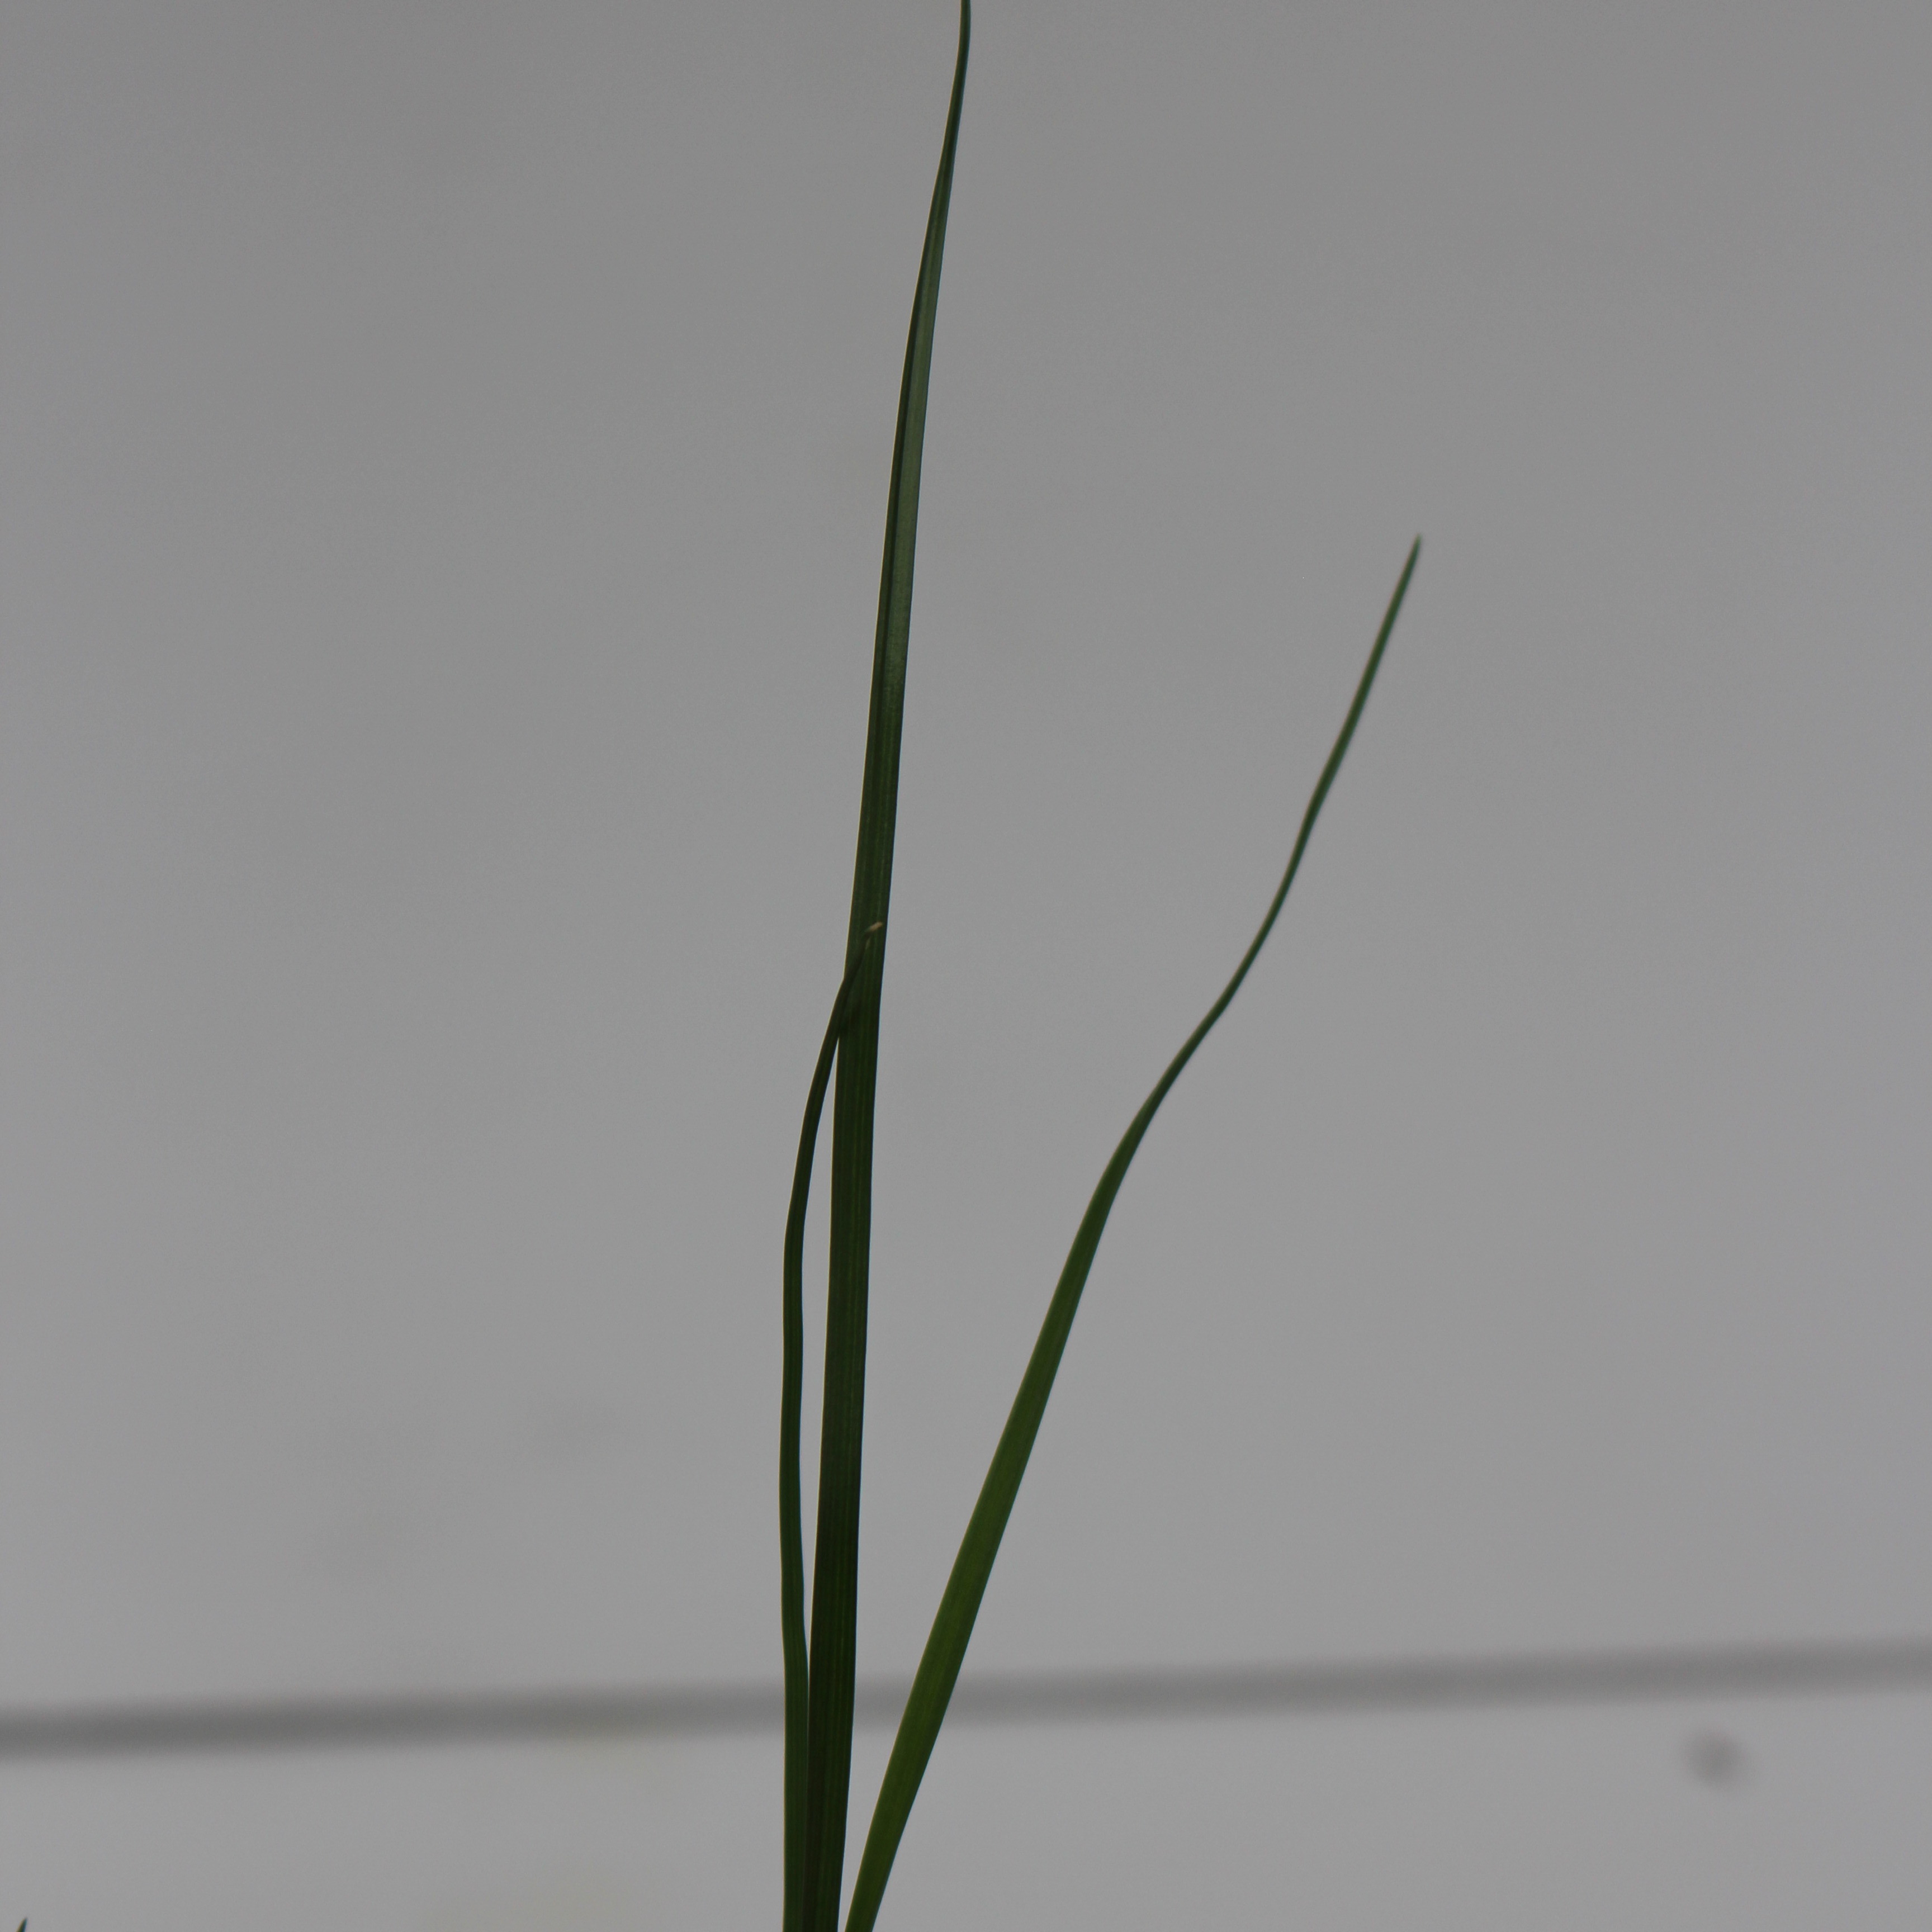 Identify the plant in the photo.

Lolium multiflorum
